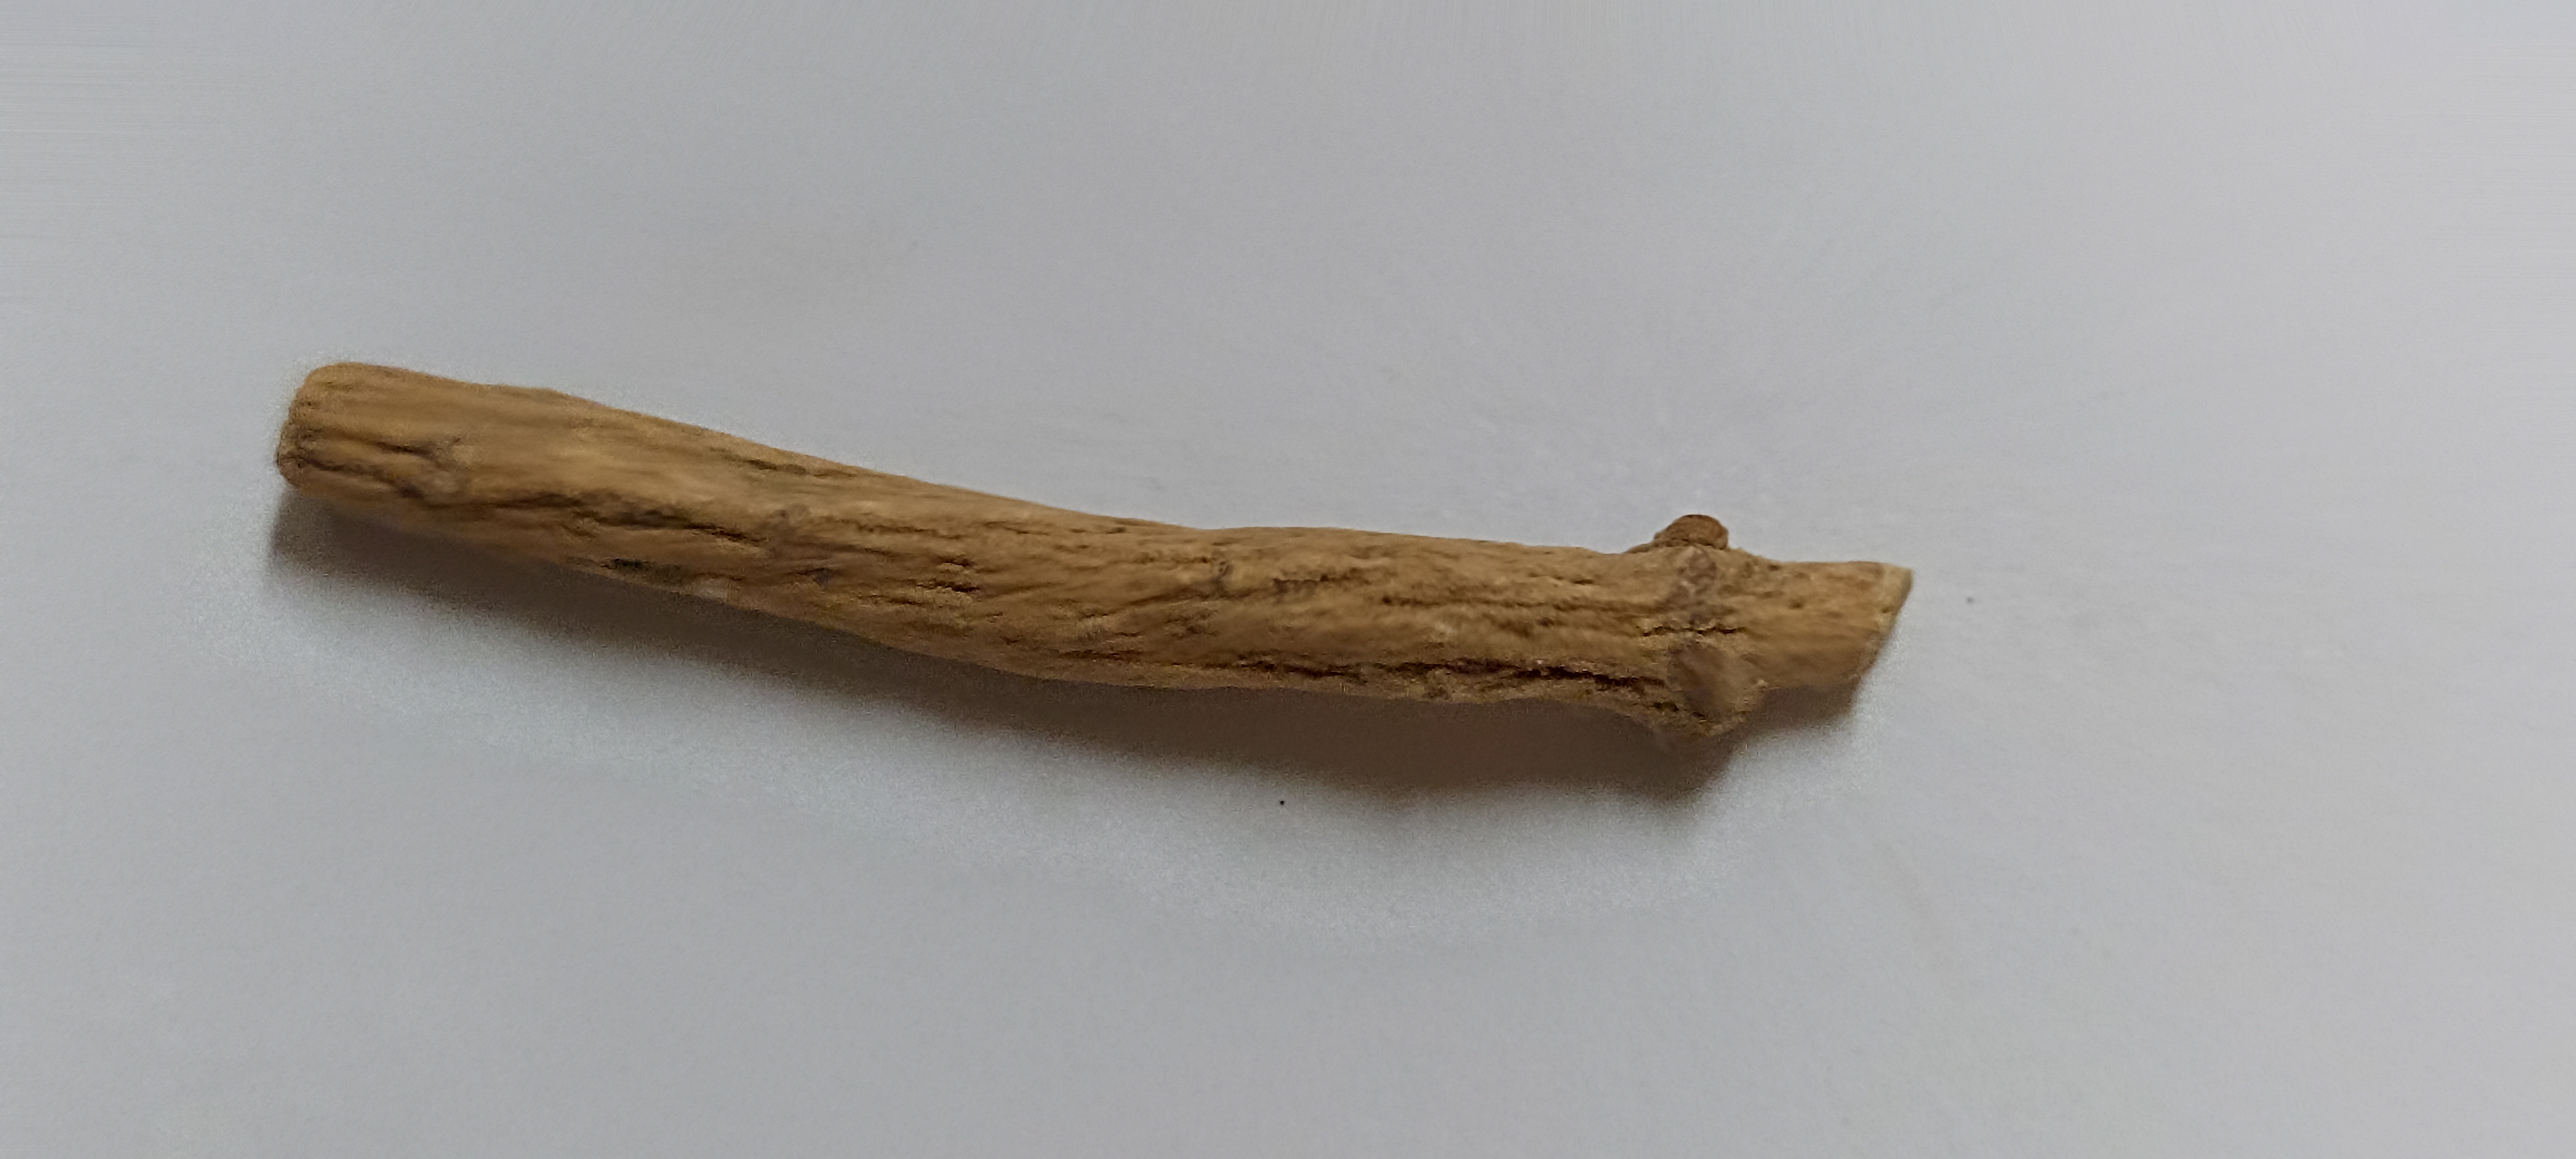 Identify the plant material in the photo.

ashwagandha
